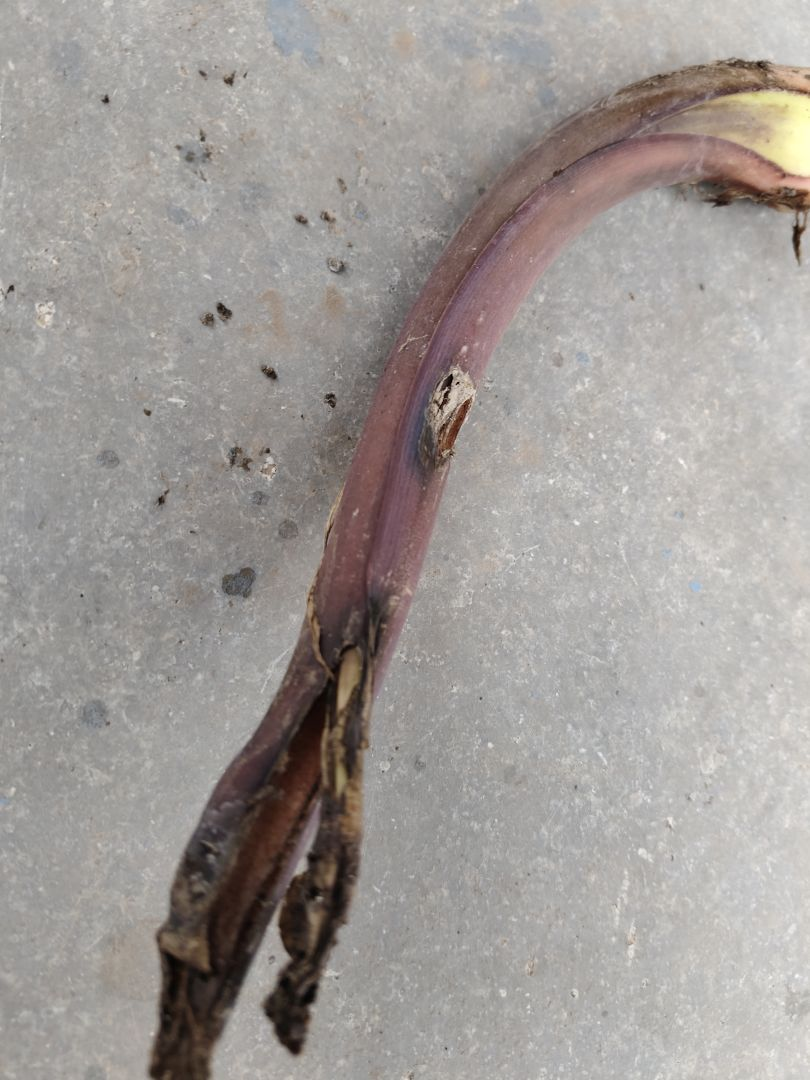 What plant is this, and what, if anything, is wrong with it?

taro, root rot
